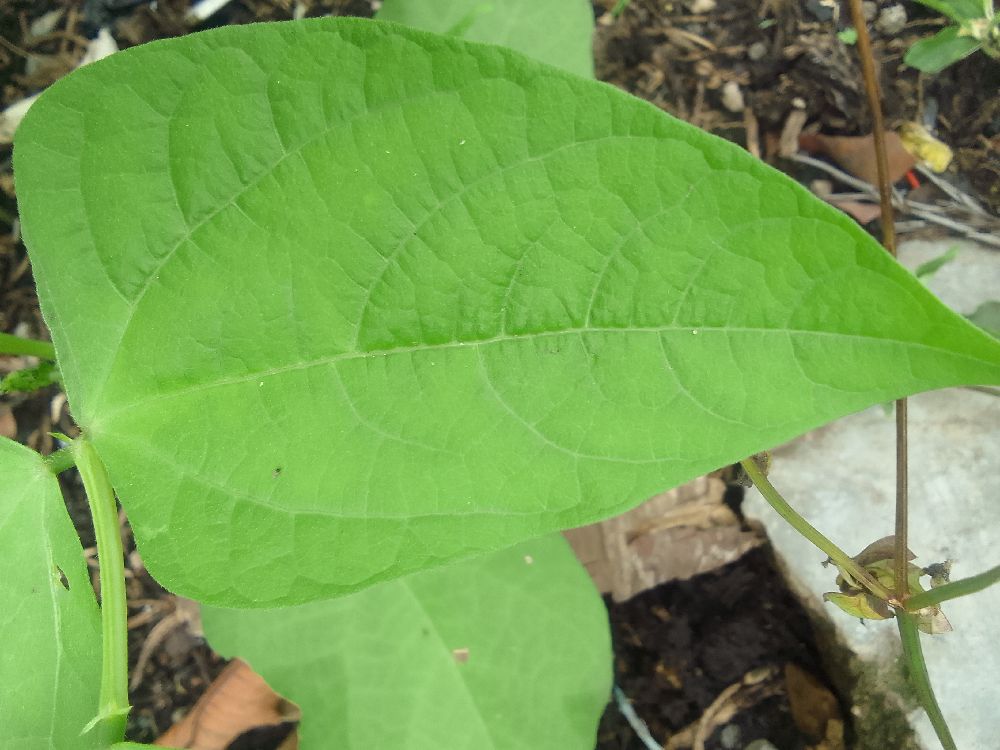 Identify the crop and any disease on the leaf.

common bean, healthy
